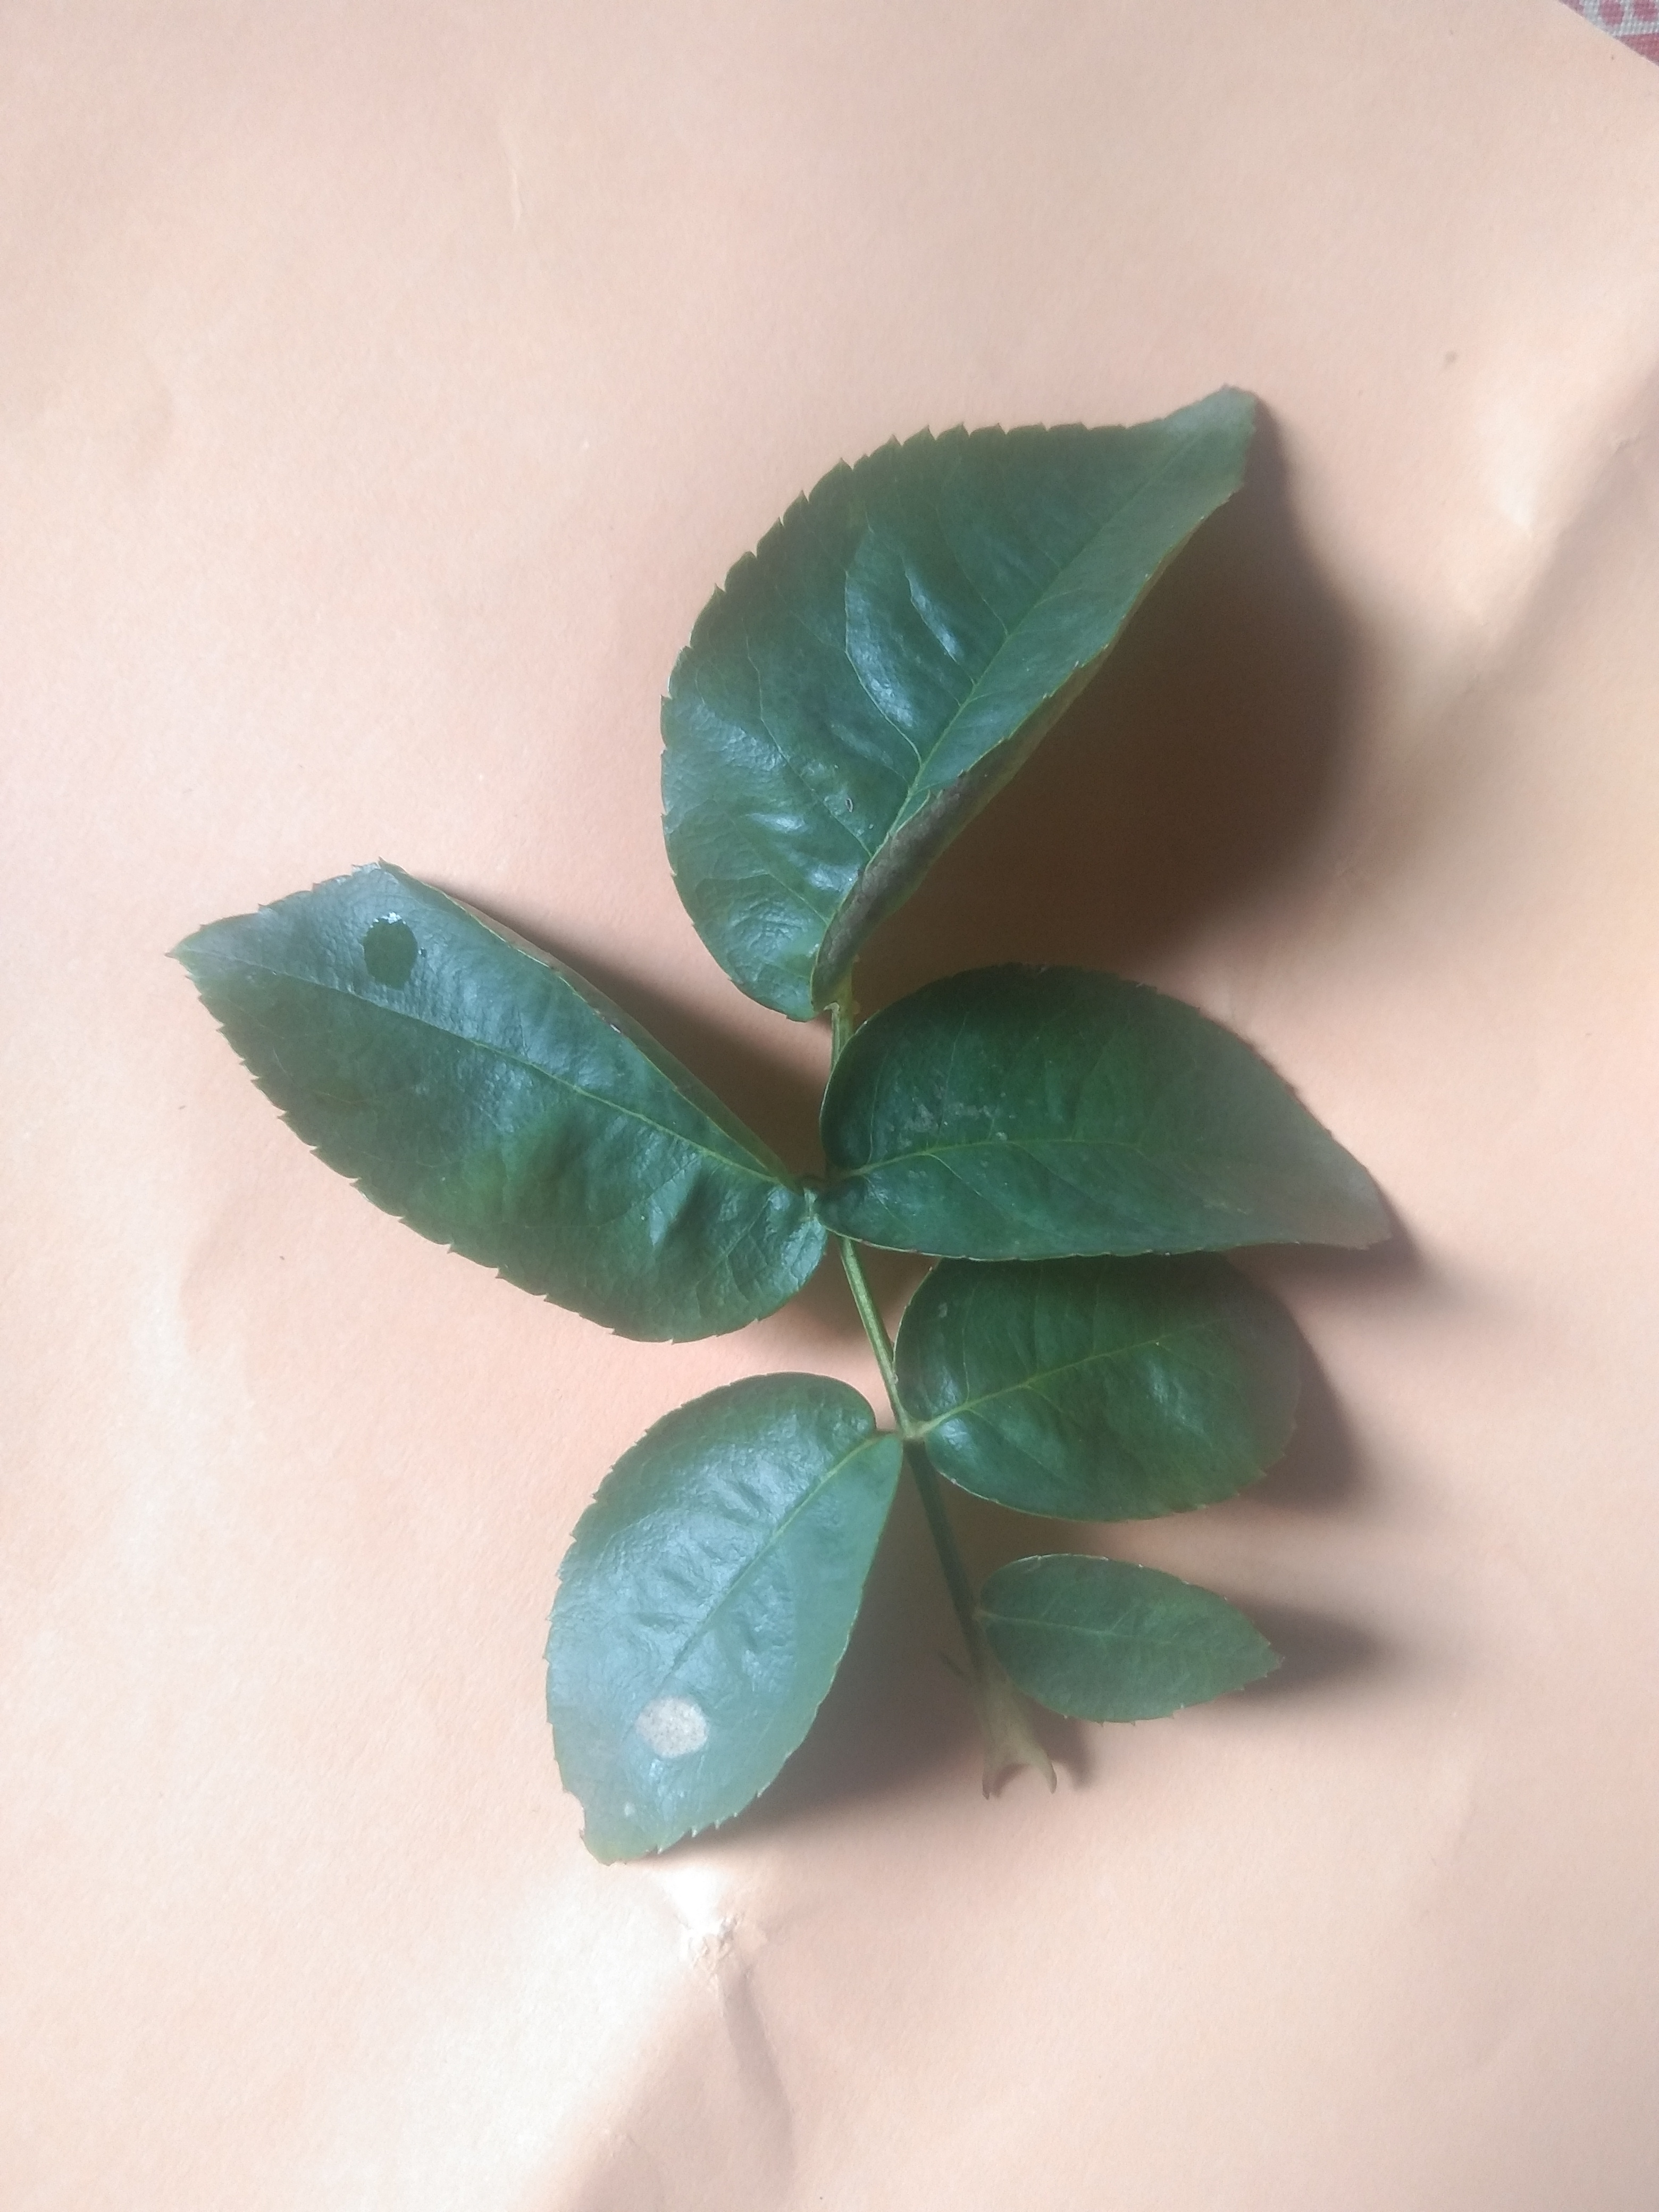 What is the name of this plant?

rose
